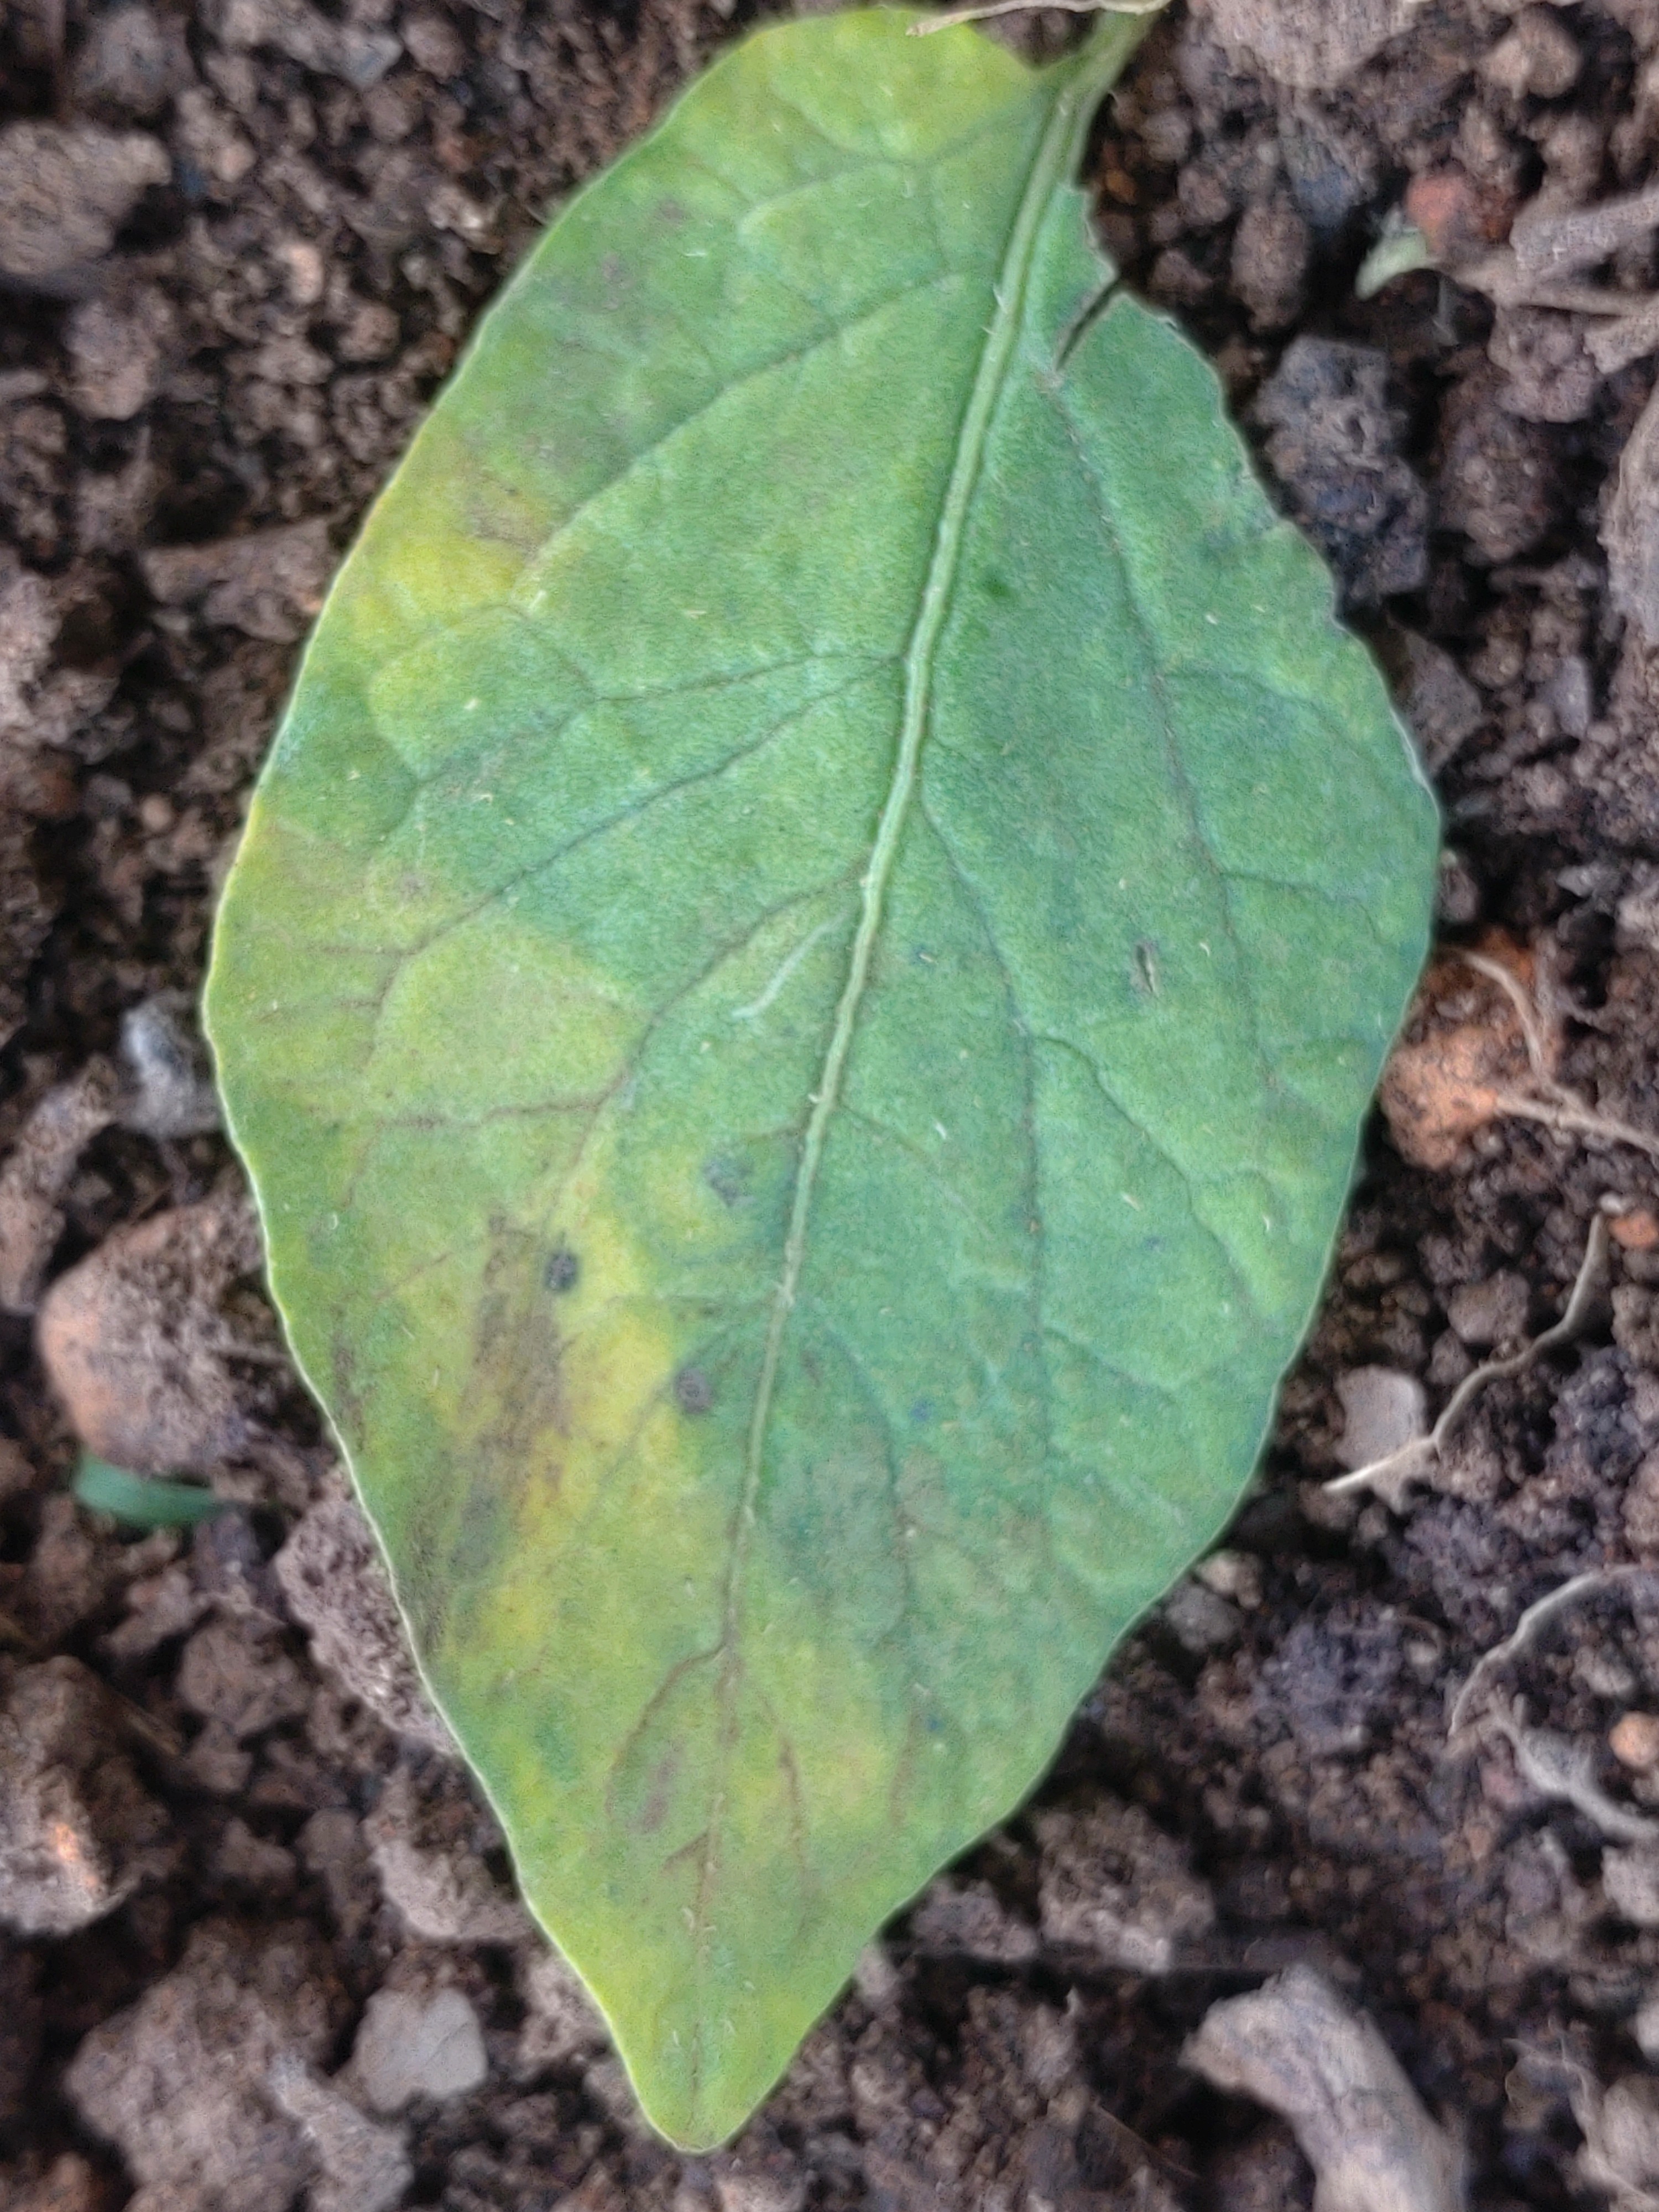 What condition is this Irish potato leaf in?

late blight
